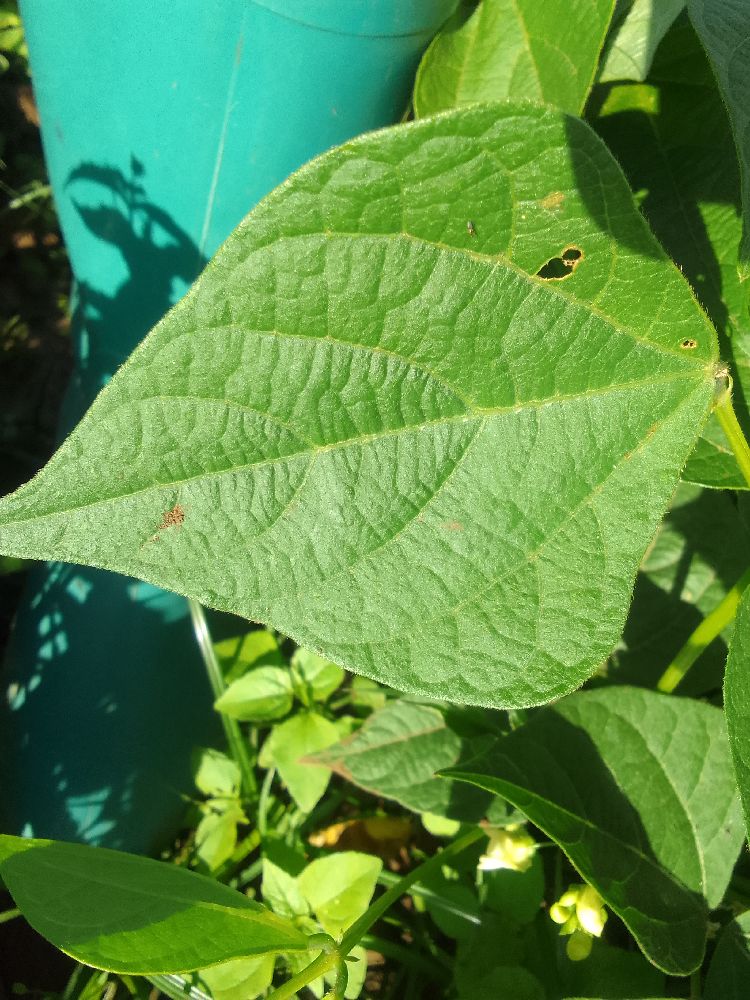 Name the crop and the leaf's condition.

common bean, healthy
